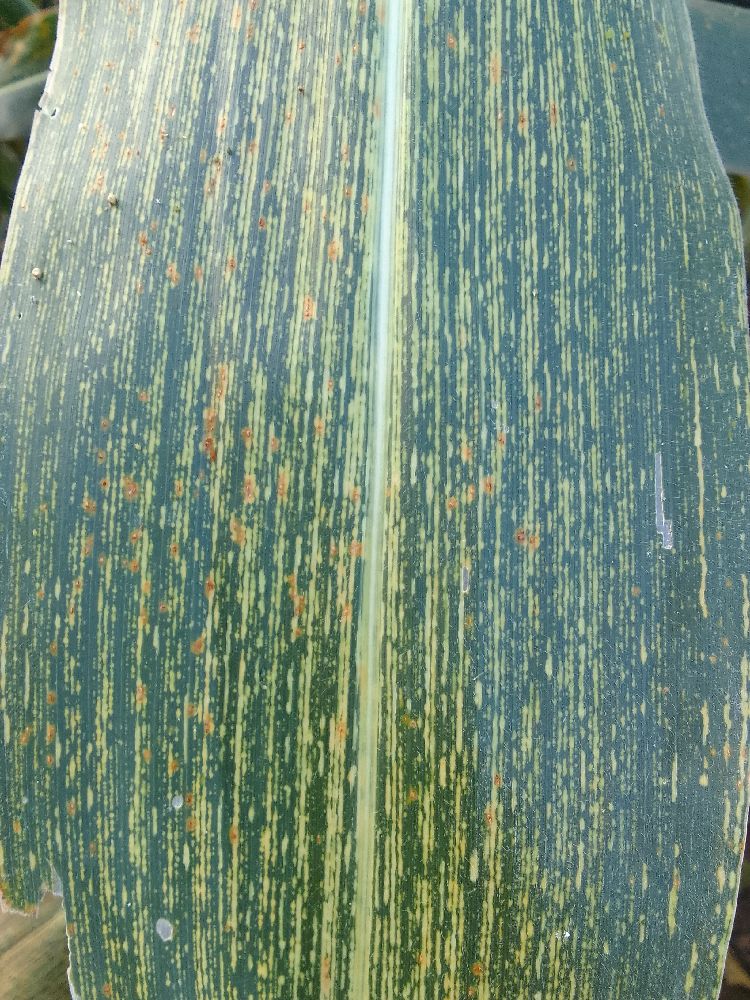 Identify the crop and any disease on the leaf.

maize, maize streak virus
